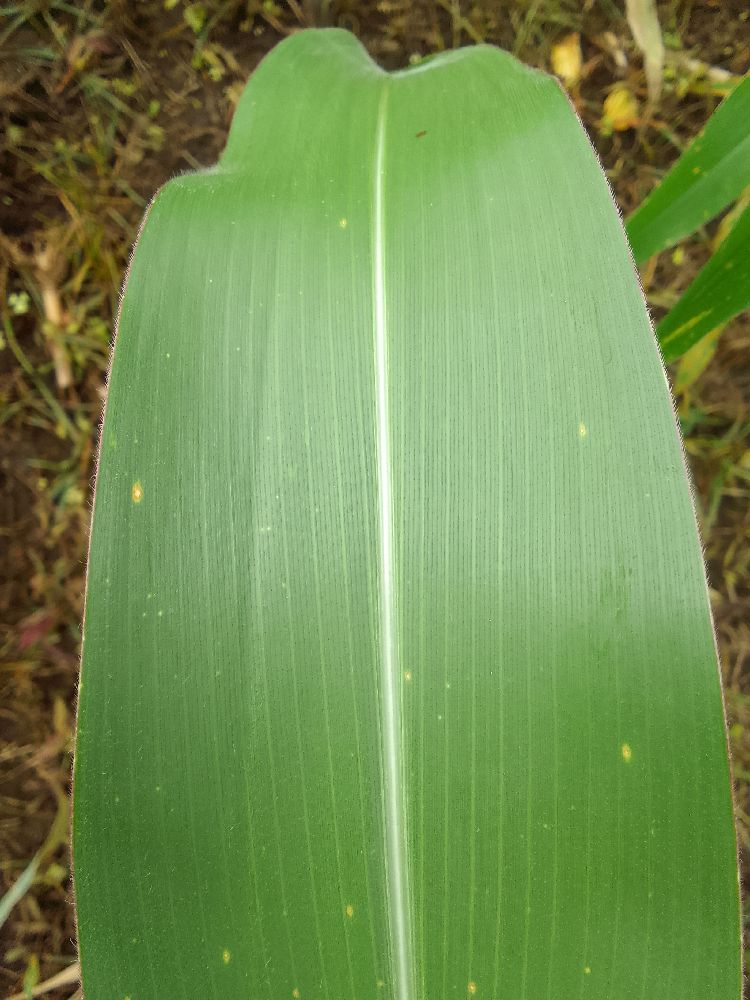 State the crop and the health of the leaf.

maize, healthy
